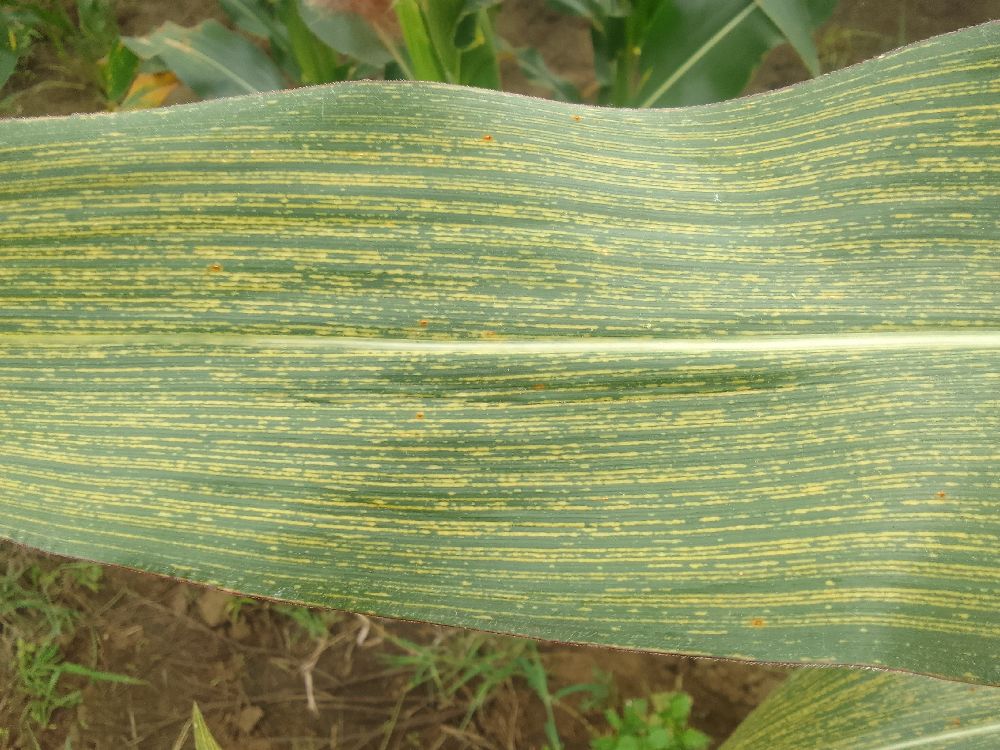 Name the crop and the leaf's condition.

maize, maize streak virus
